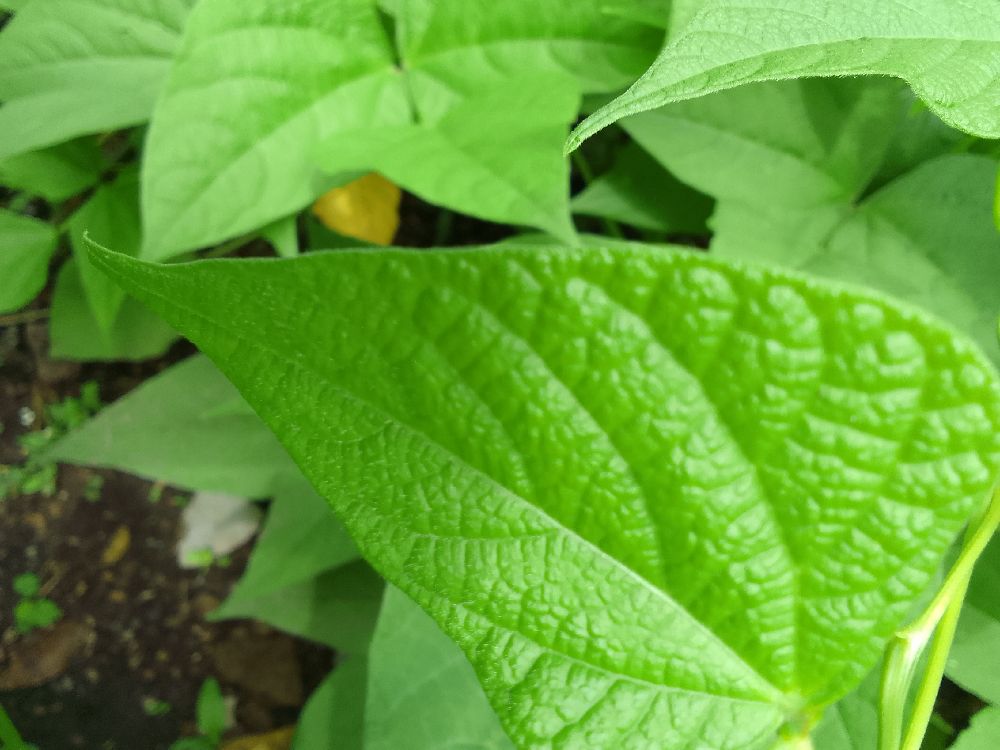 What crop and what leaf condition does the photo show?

common bean, healthy
